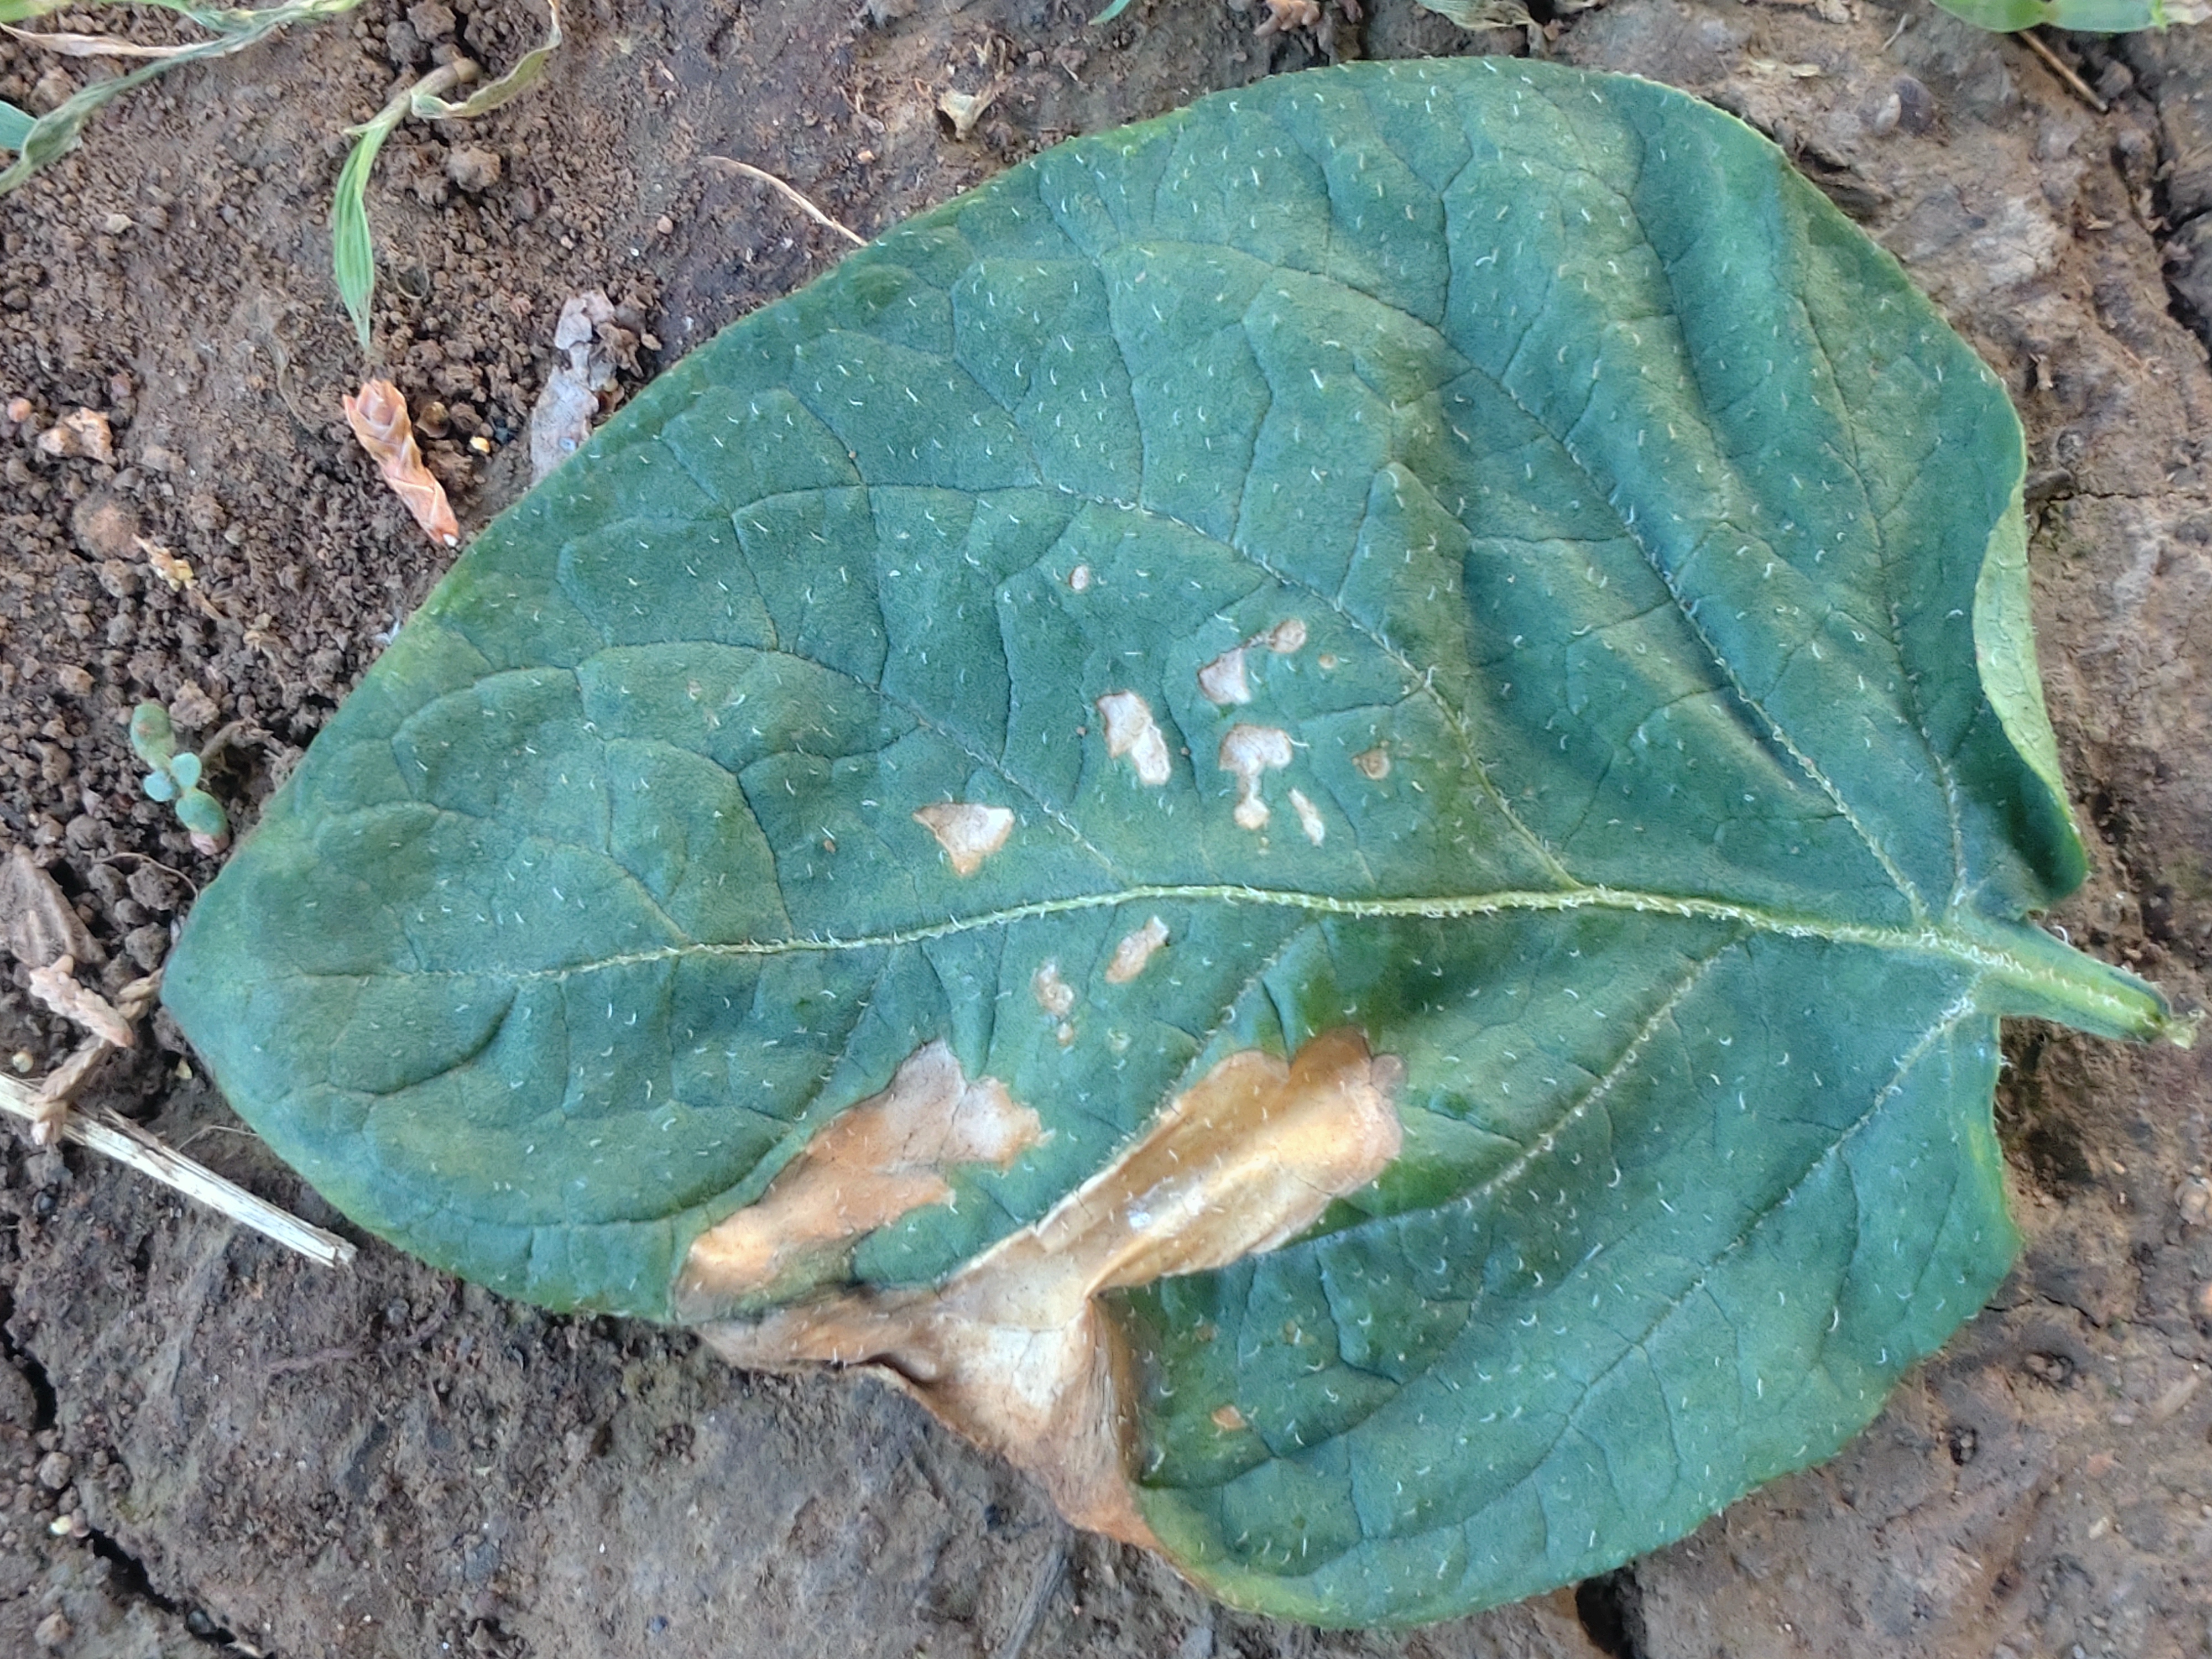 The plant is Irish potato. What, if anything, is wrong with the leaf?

early blight
